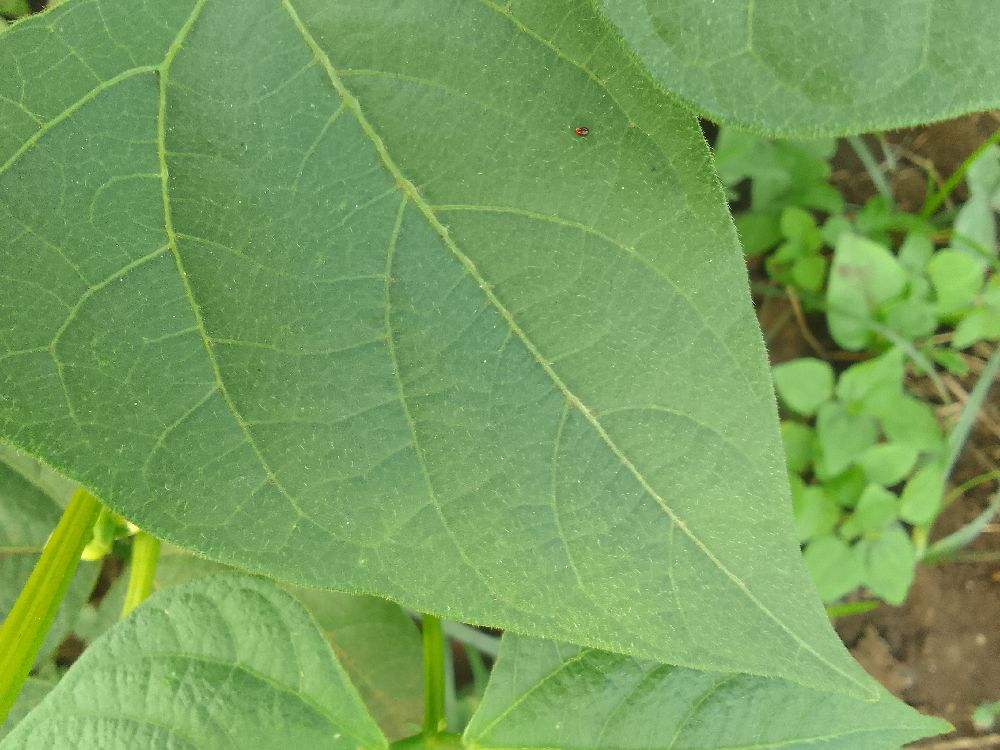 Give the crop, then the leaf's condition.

common bean, healthy
